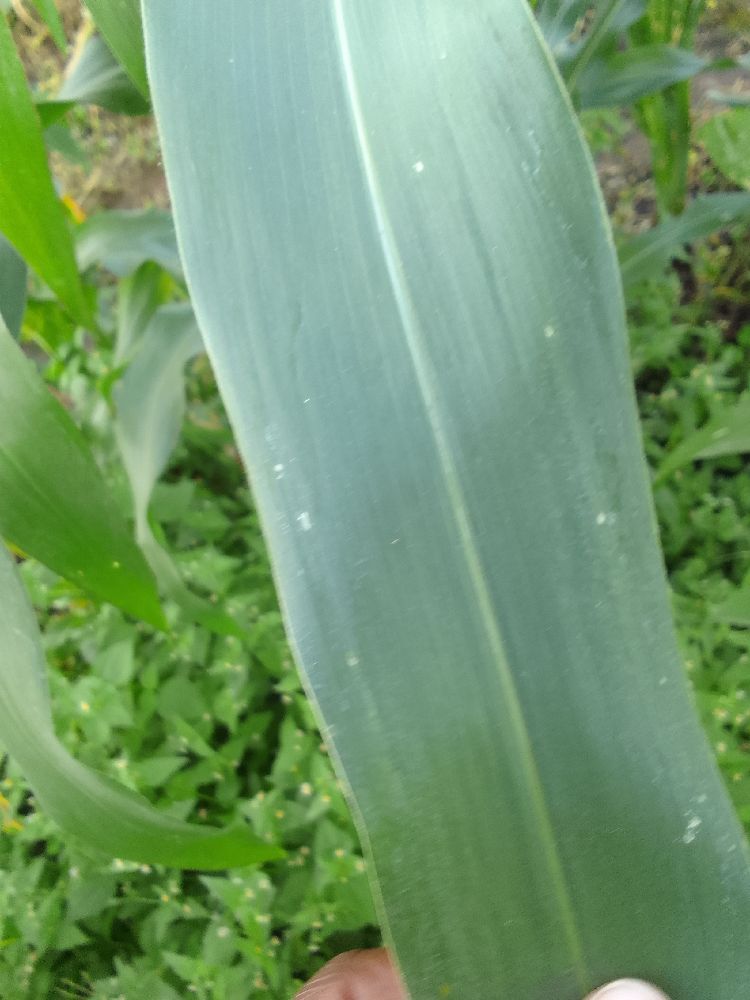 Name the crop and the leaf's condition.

maize, healthy
